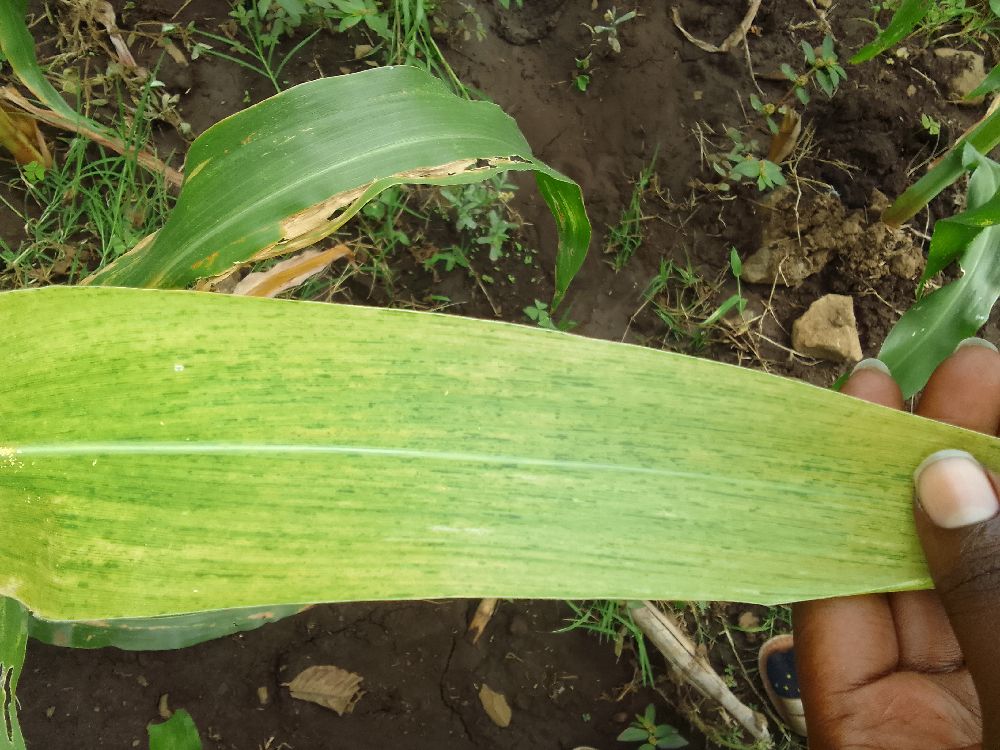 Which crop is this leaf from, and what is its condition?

maize, maize lethal necrosis
